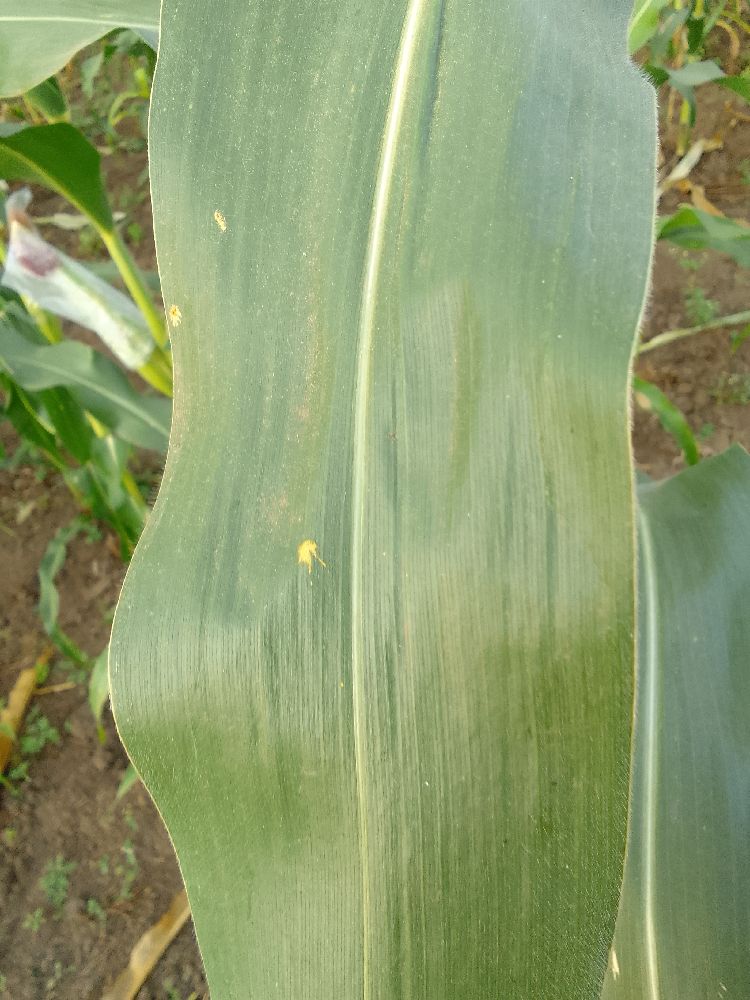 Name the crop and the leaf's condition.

maize, healthy
